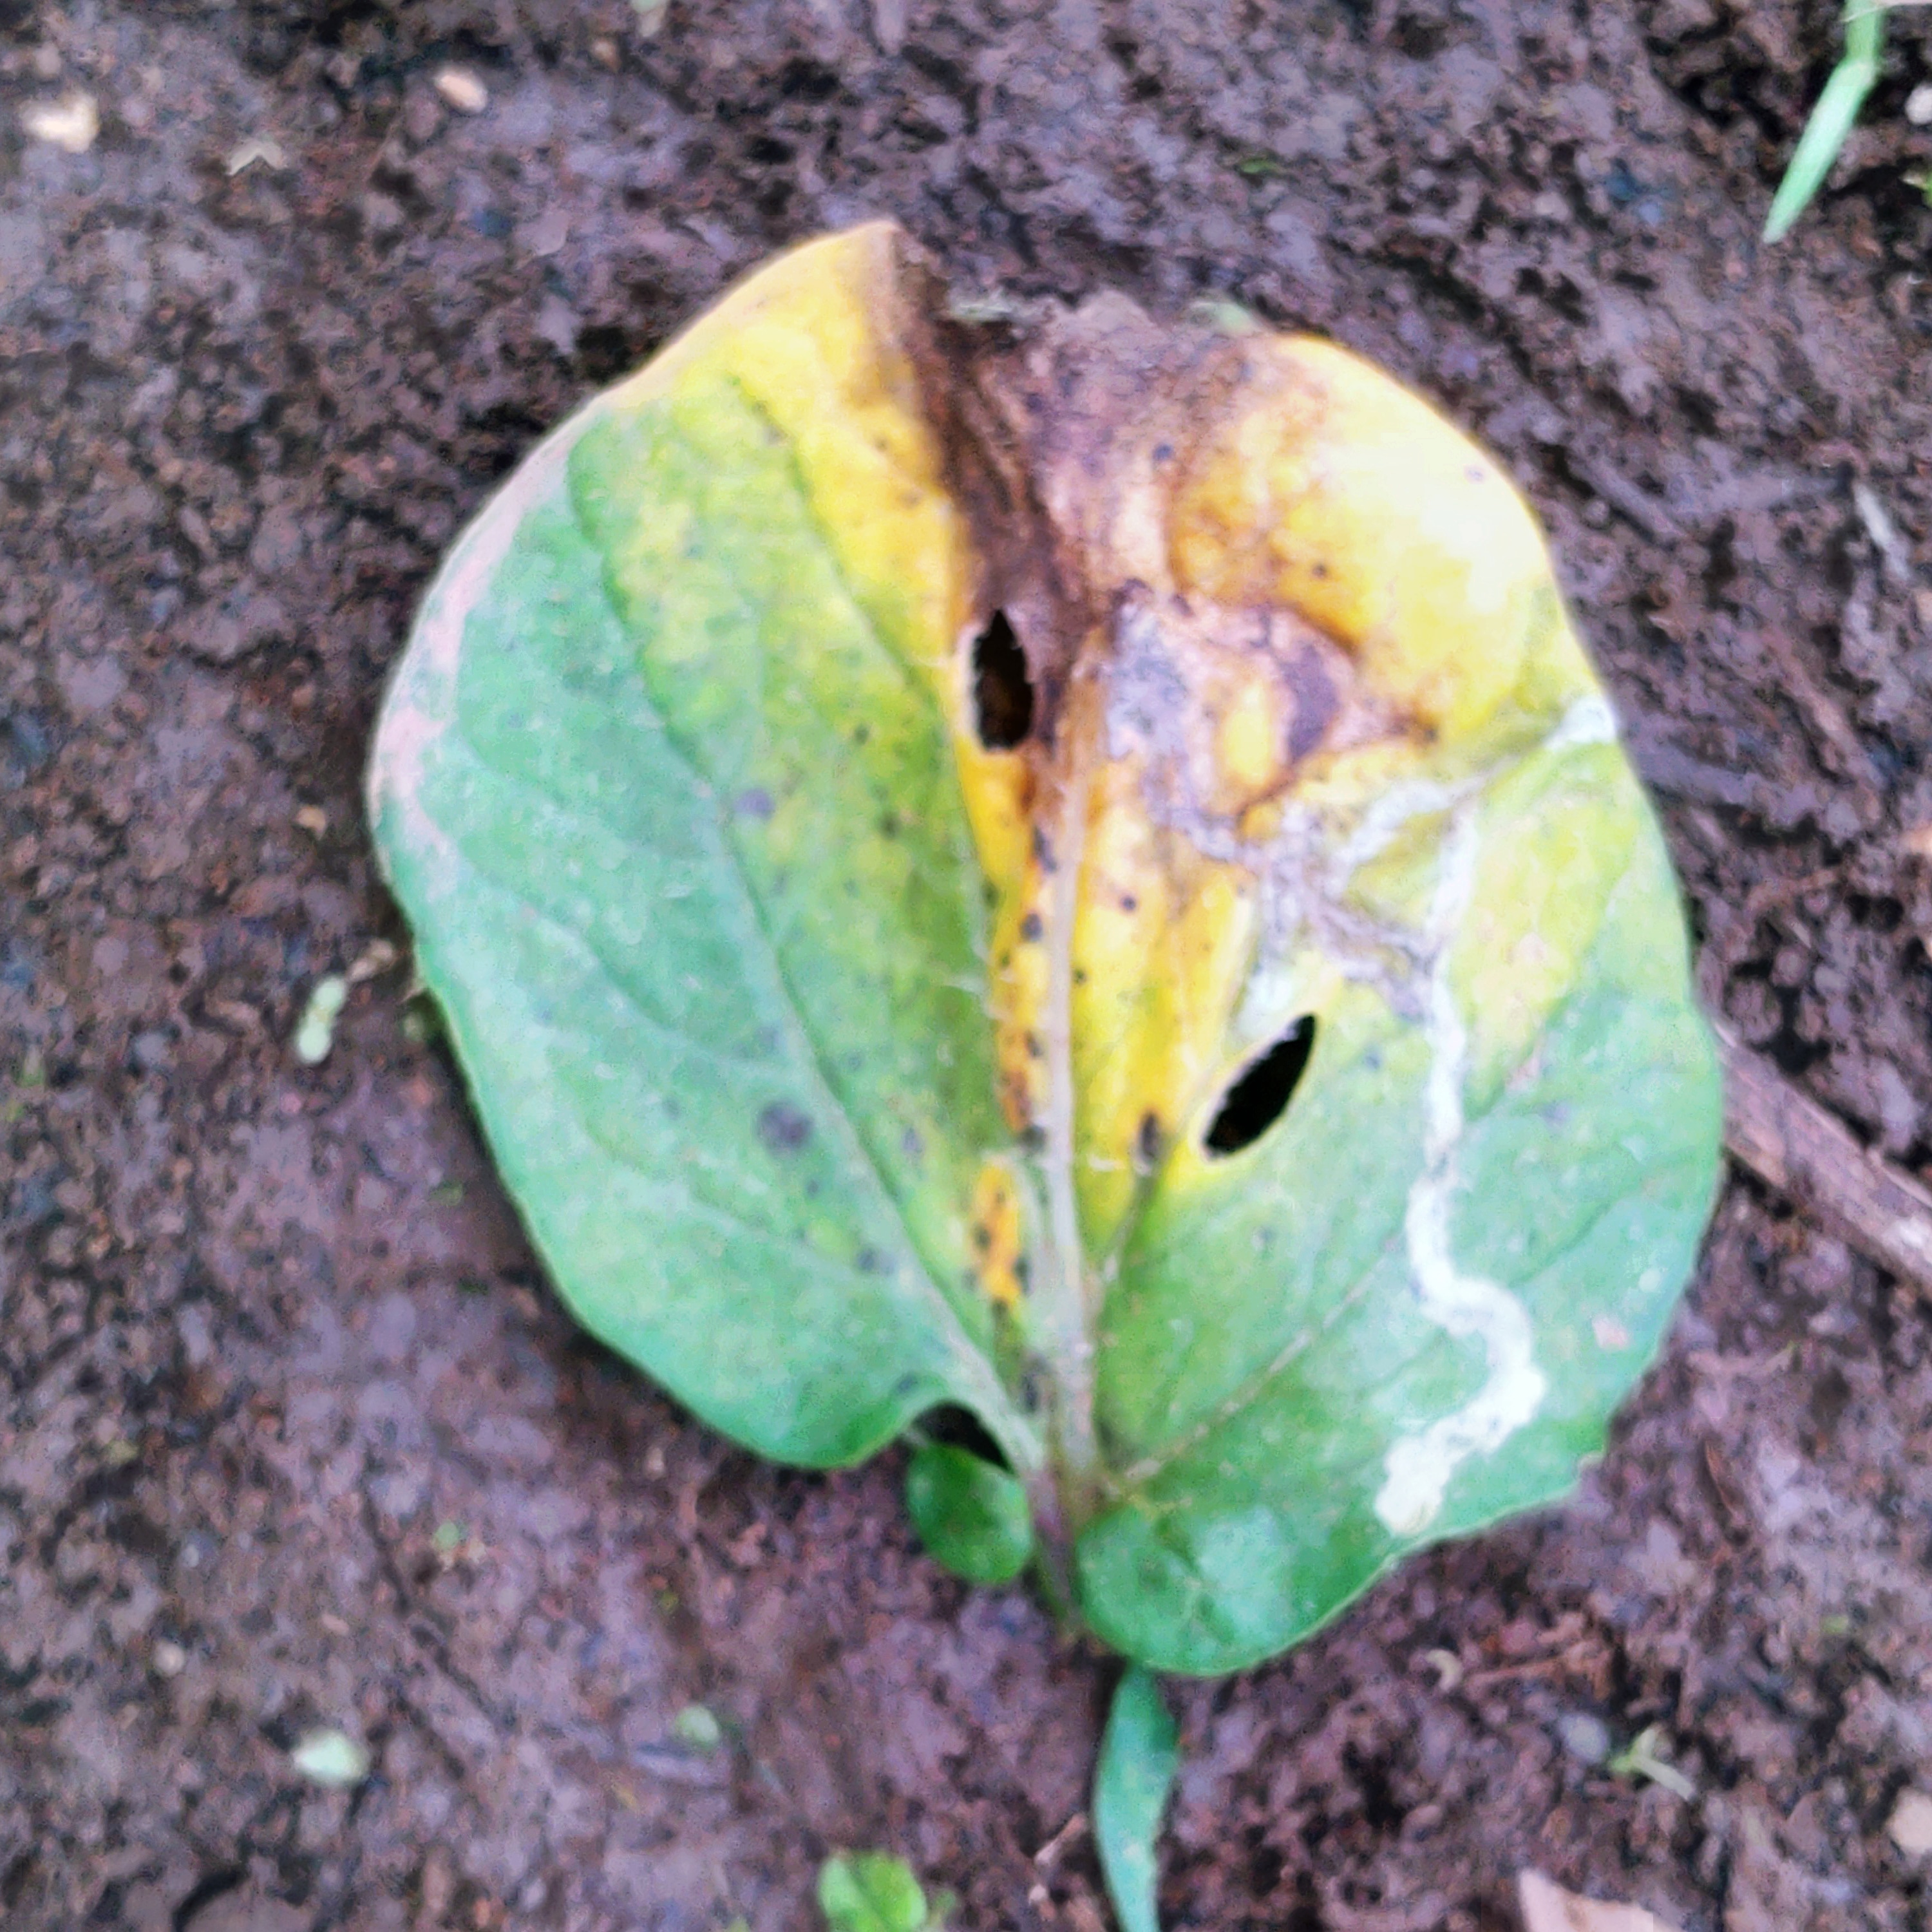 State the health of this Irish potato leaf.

late blight
